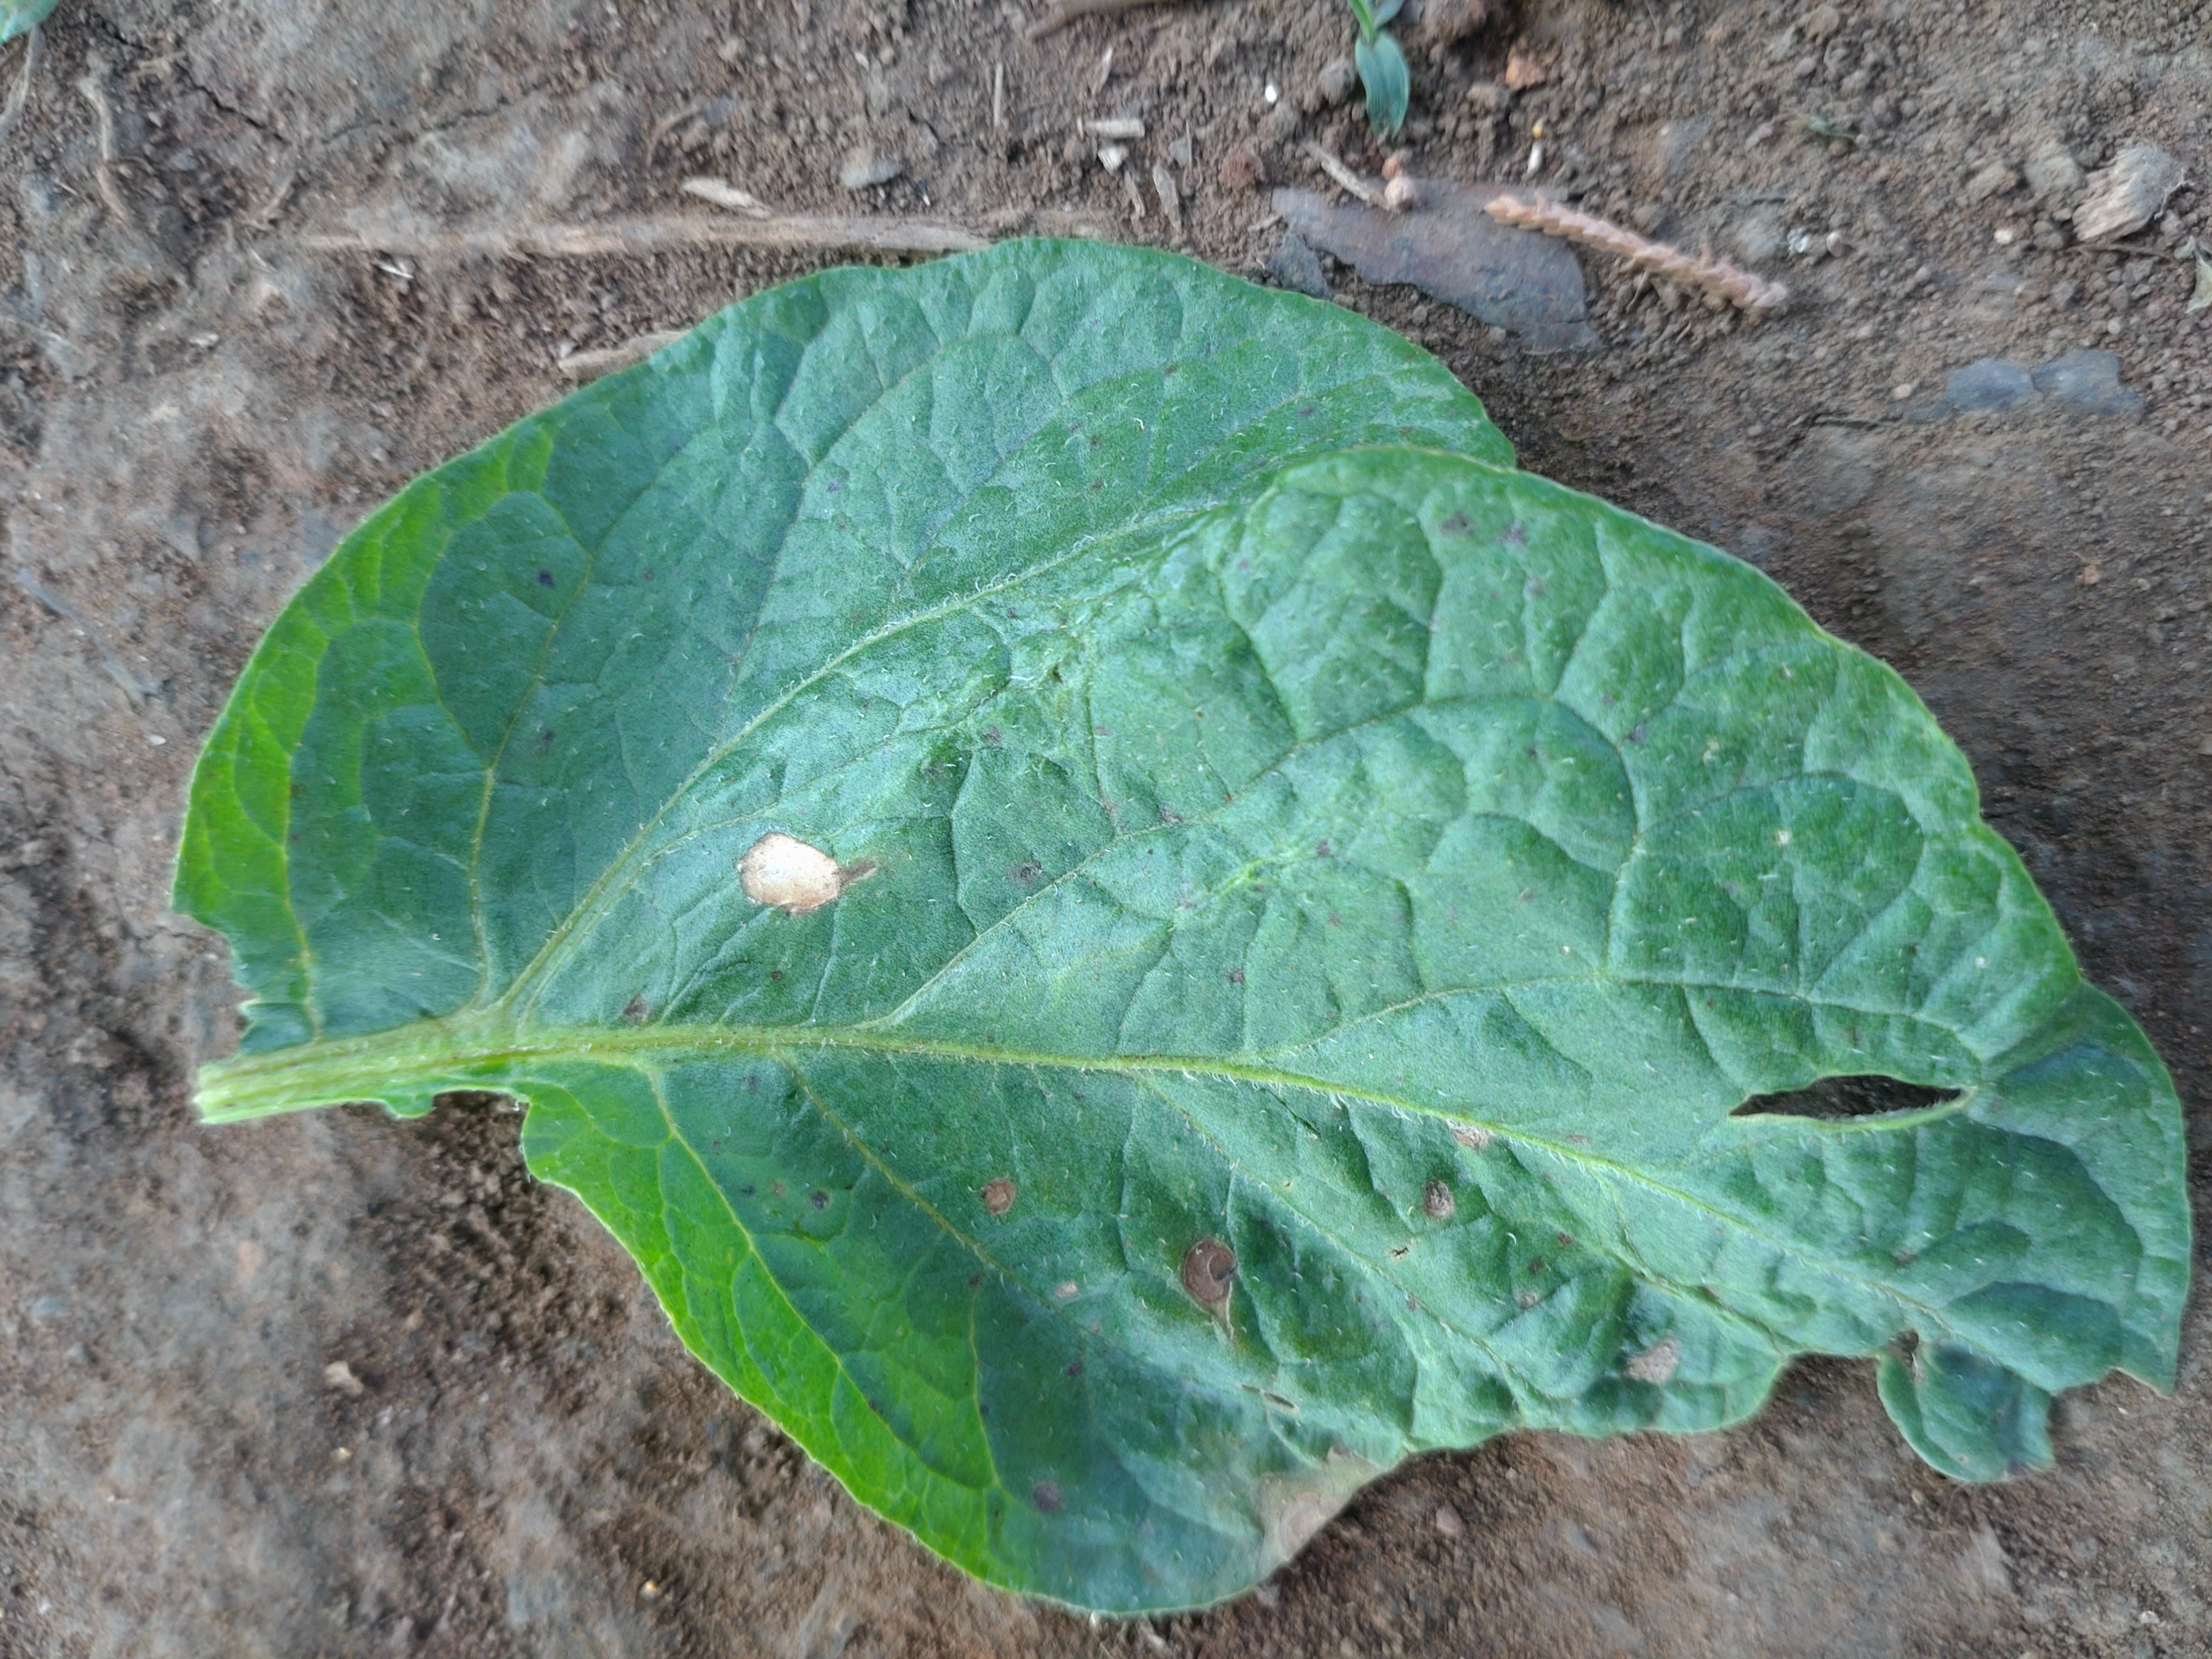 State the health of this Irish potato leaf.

early blight
